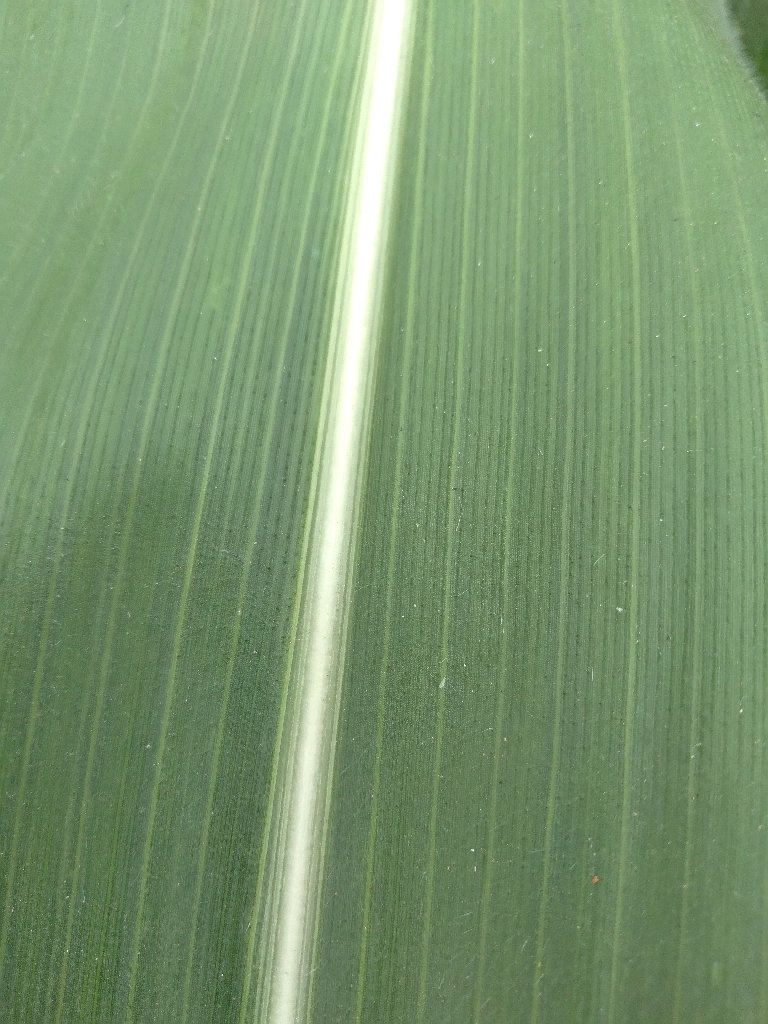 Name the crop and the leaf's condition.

maize, healthy
